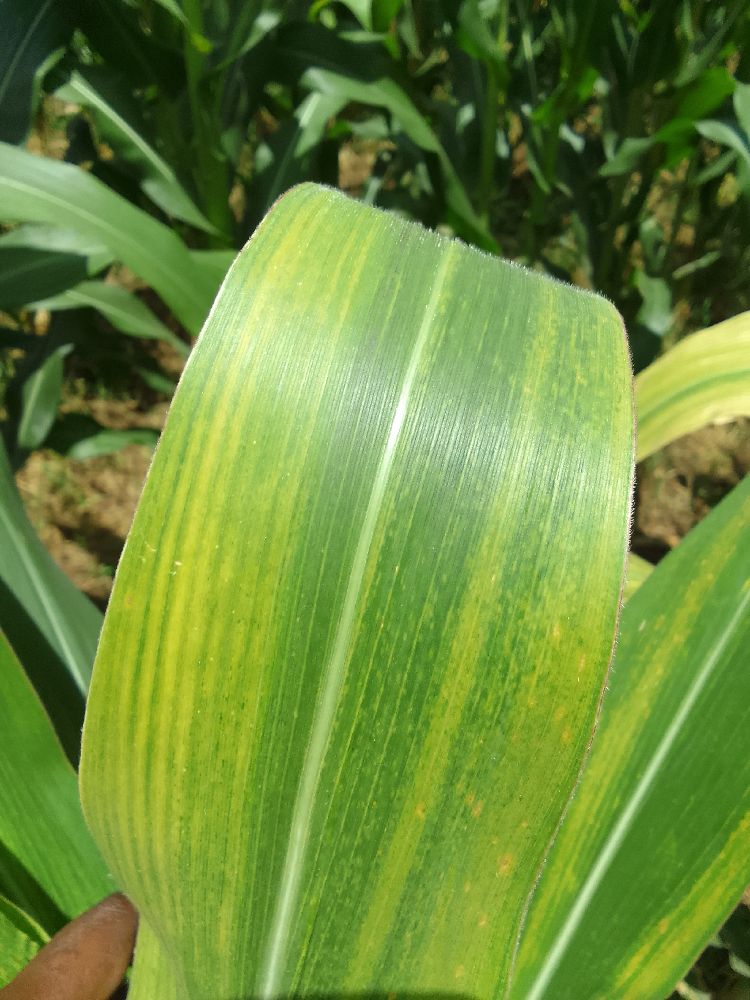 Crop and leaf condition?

maize, maize lethal necrosis
